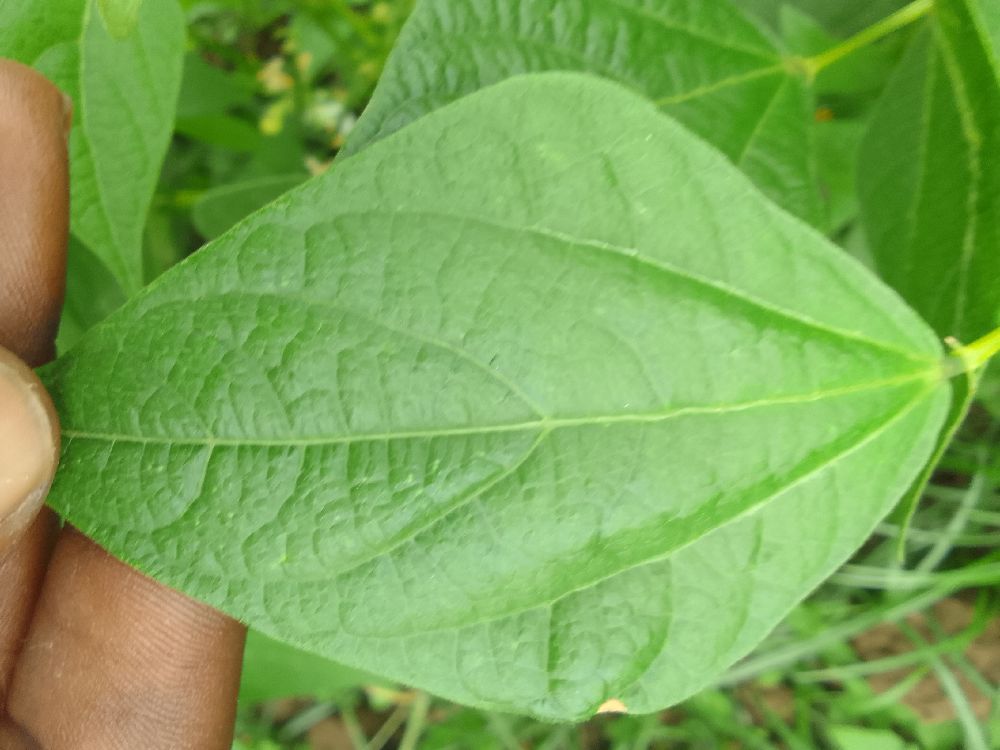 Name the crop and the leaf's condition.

common bean, healthy
